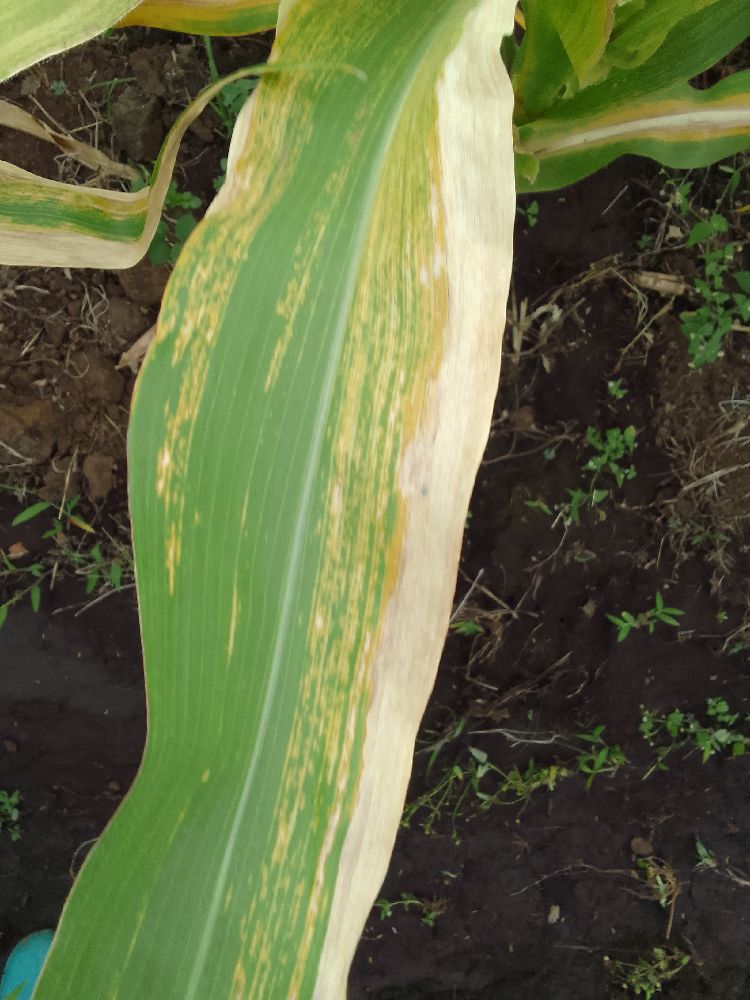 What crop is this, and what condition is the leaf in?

maize, maize lethal necrosis
